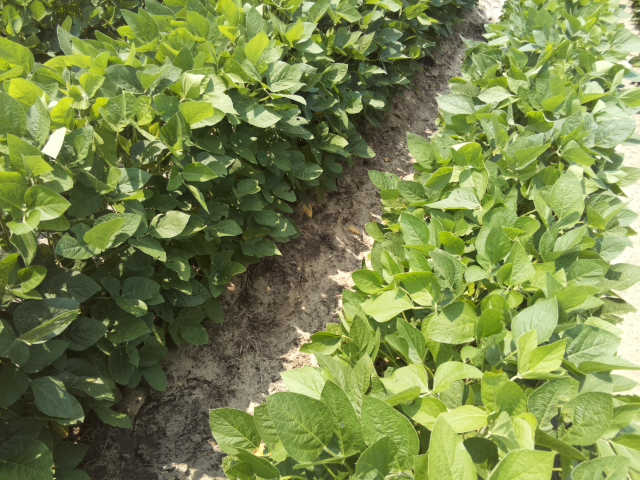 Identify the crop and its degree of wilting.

soybean, leaves with no wilting
